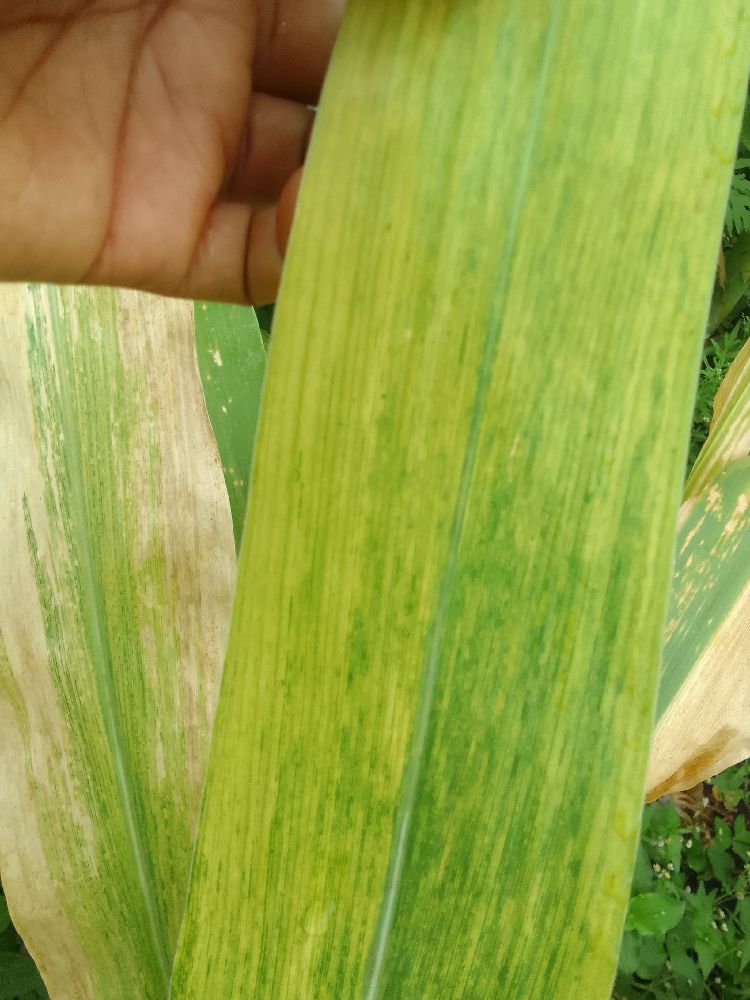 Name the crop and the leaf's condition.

maize, maize lethal necrosis
